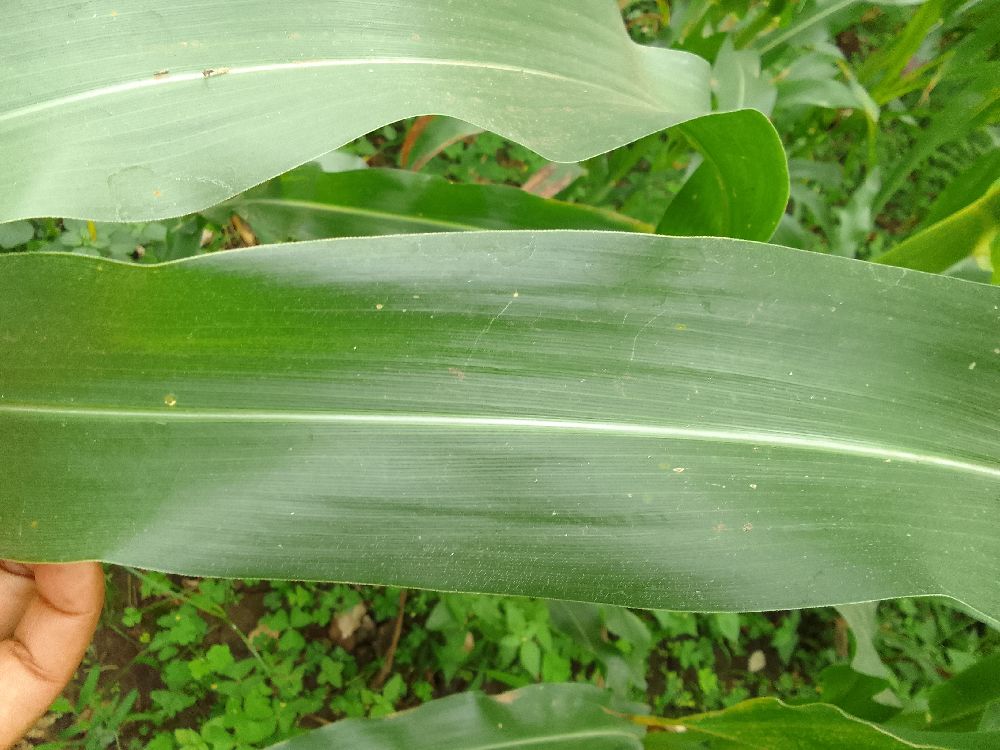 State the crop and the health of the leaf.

maize, healthy
